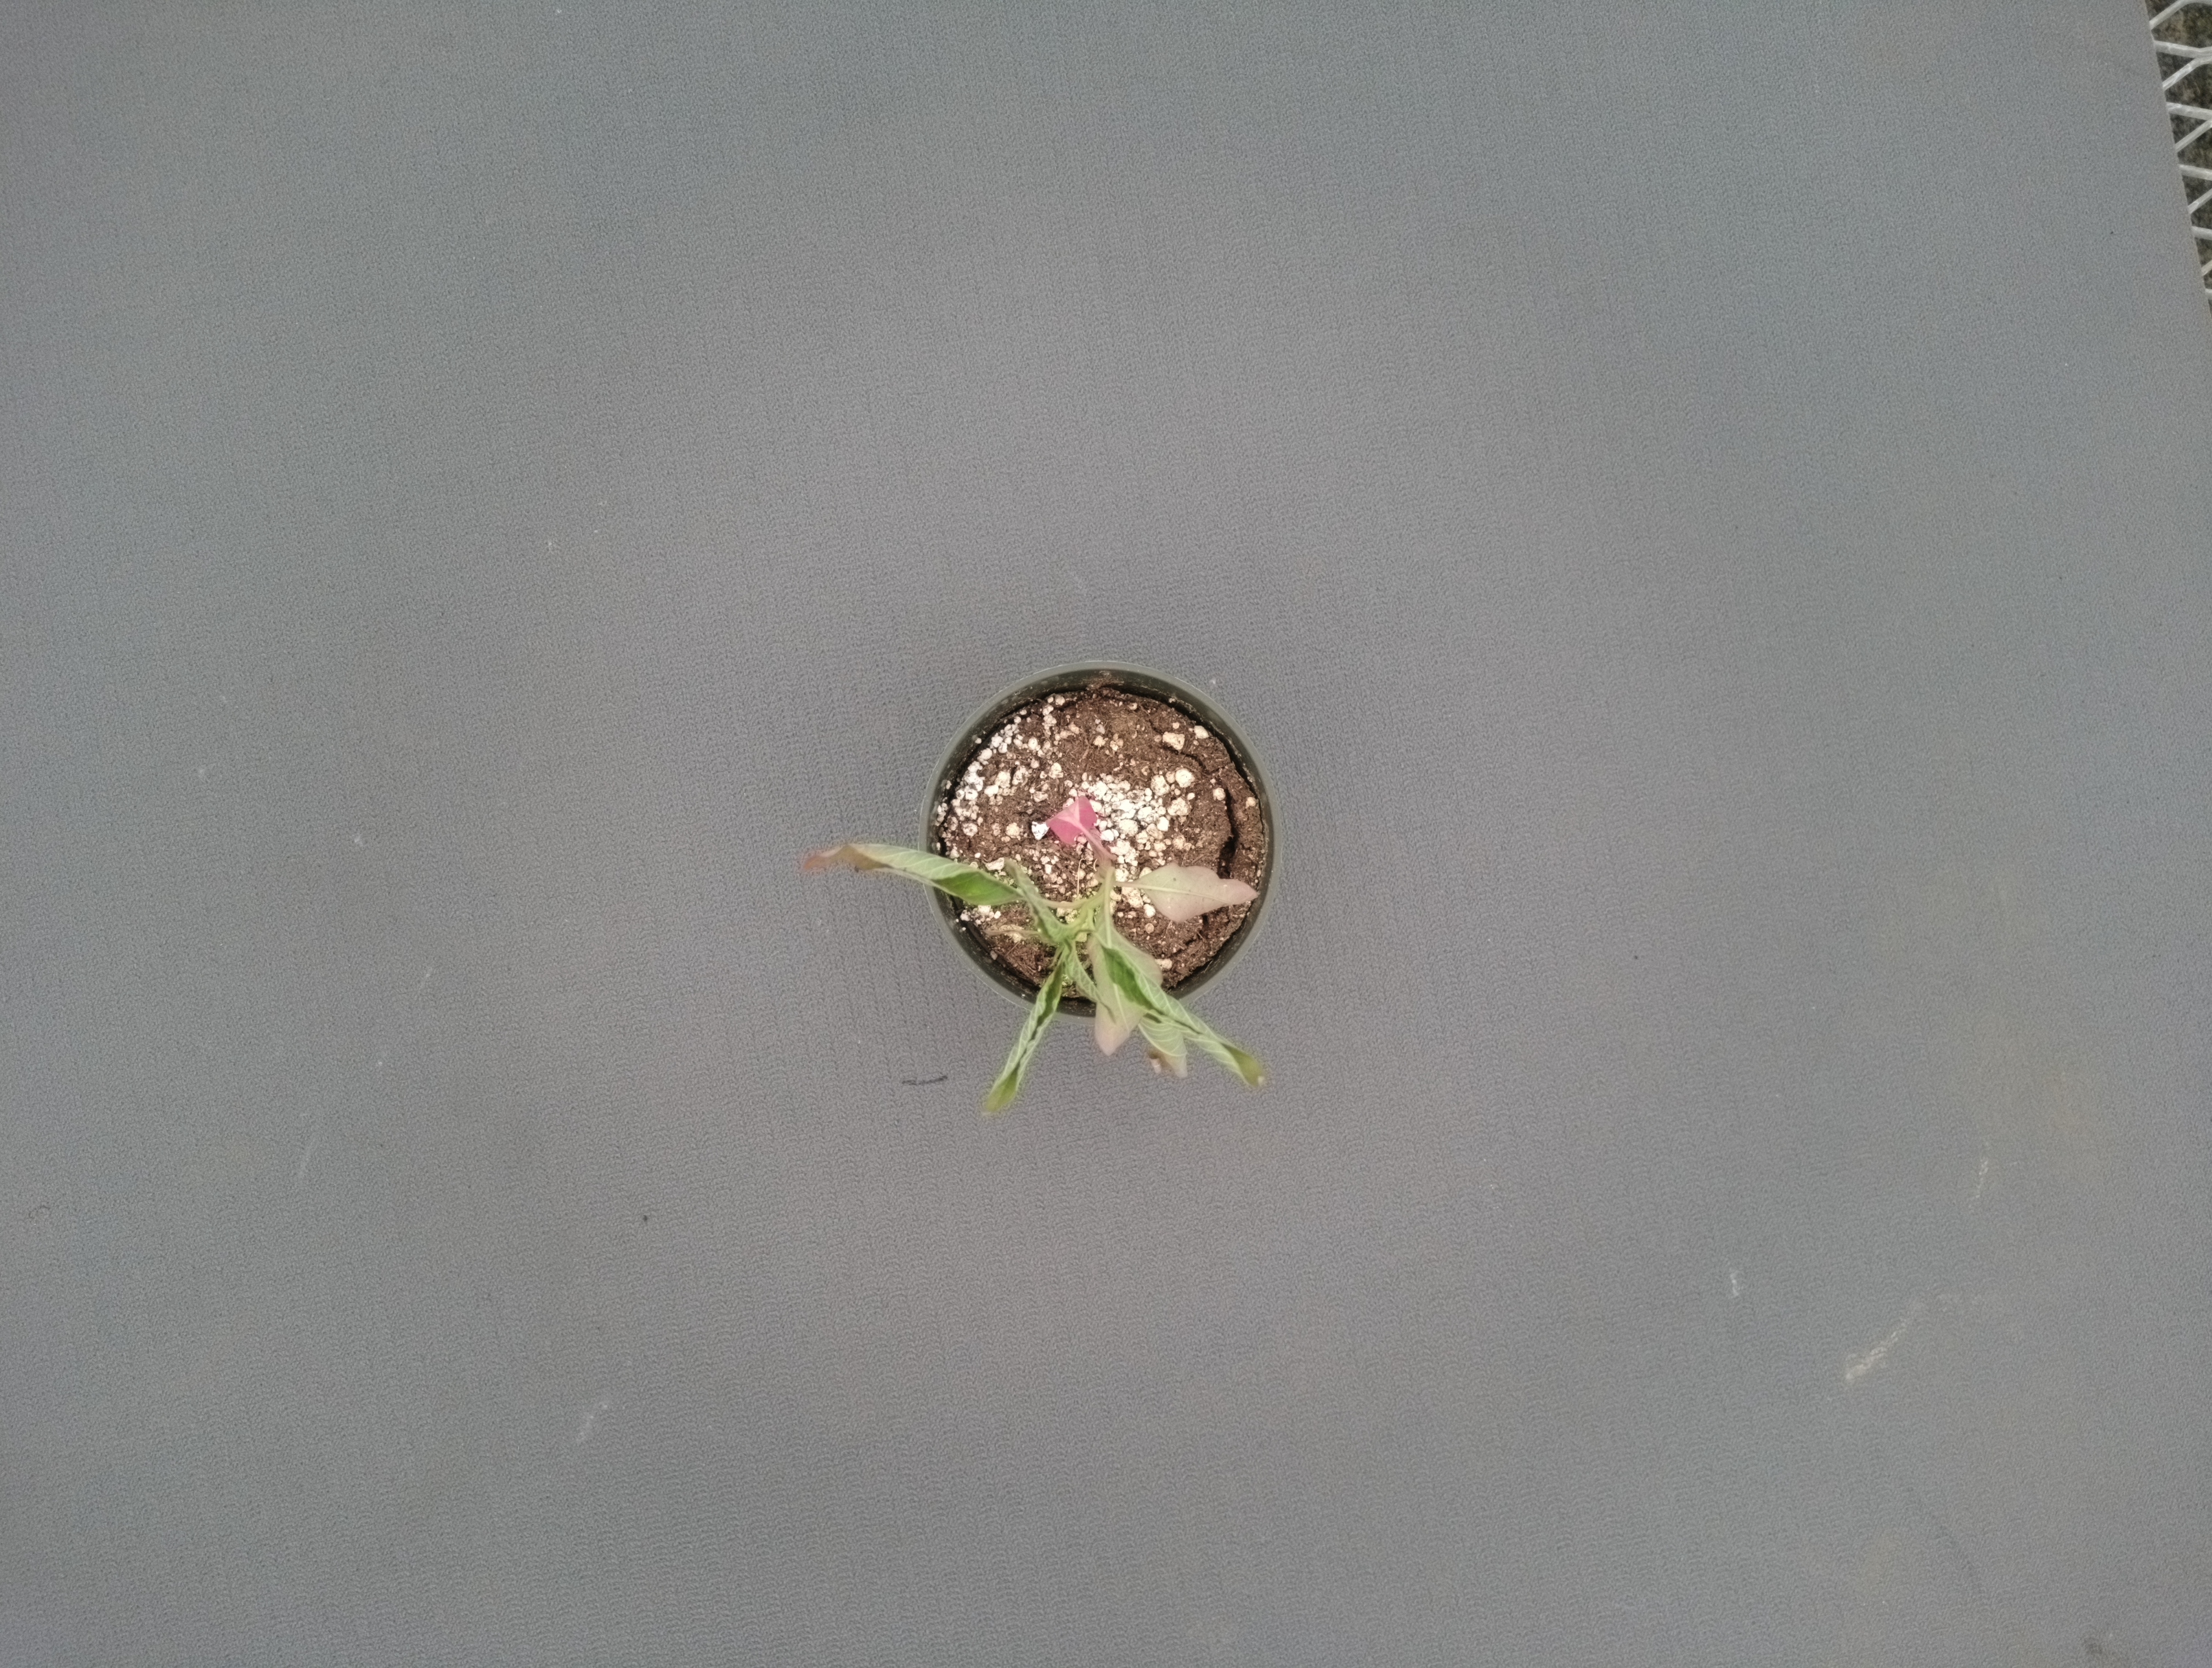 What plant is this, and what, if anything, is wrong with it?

waterhemp, foliar distortion
